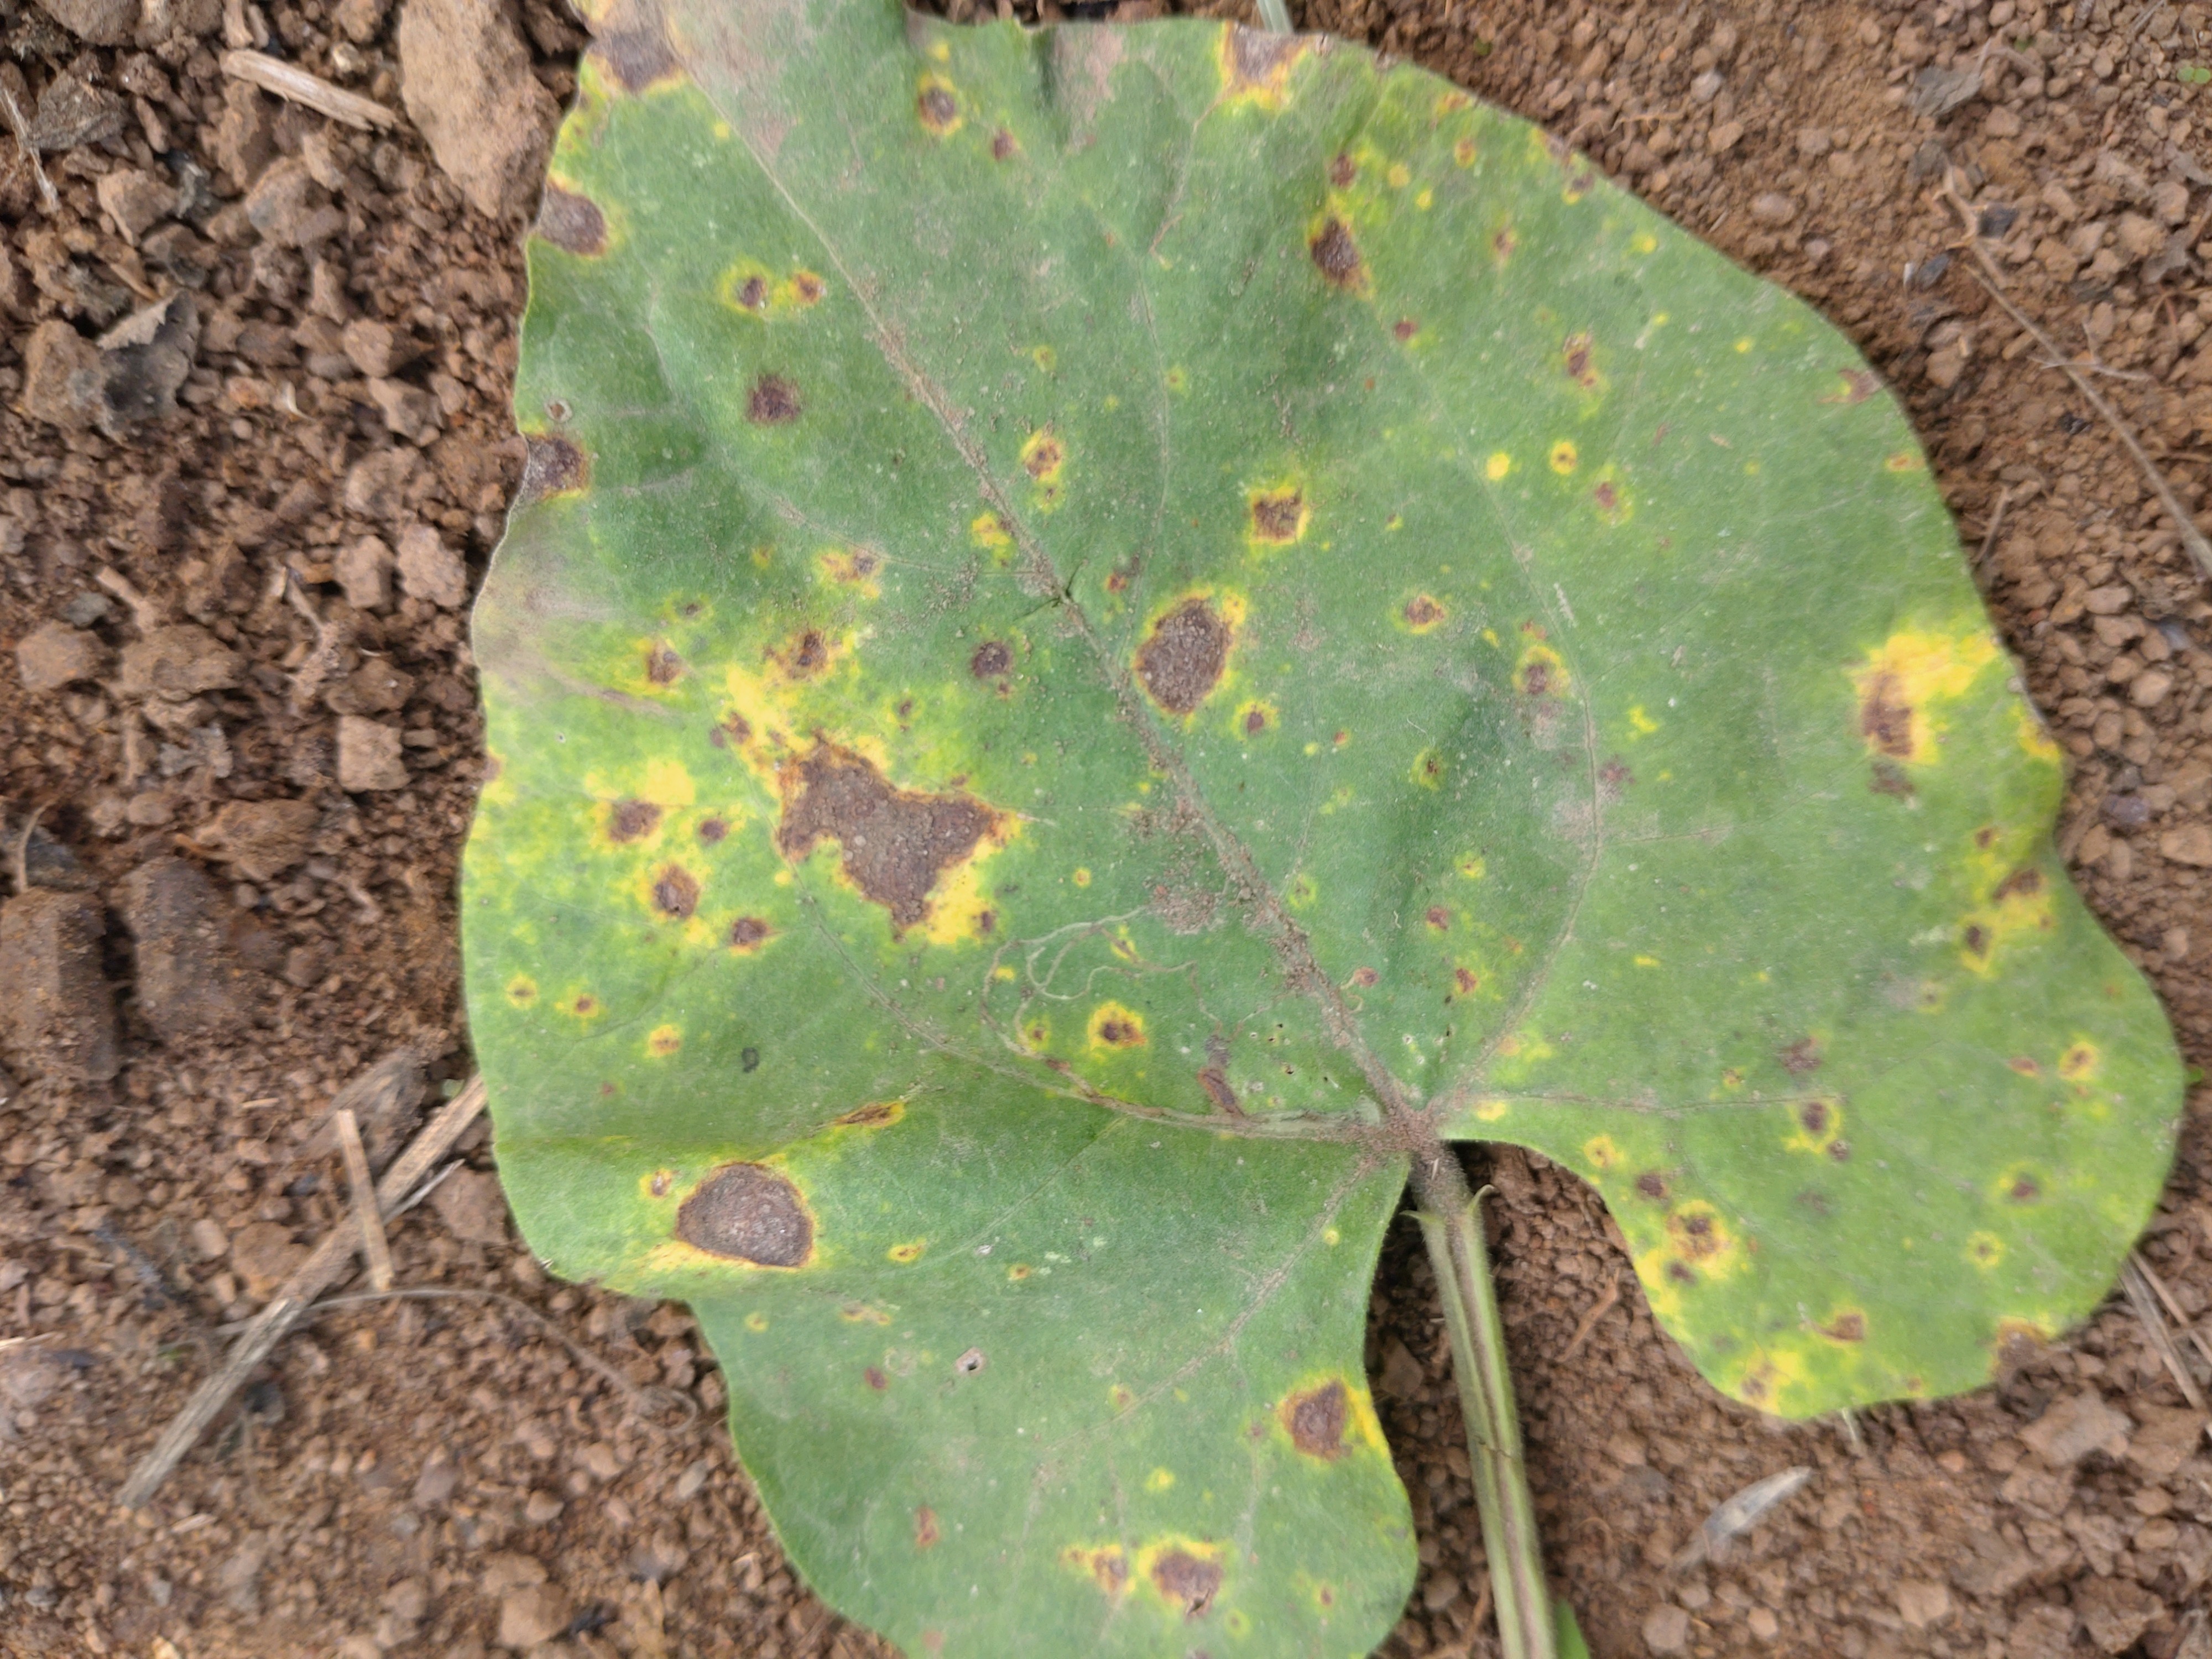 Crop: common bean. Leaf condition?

rust
